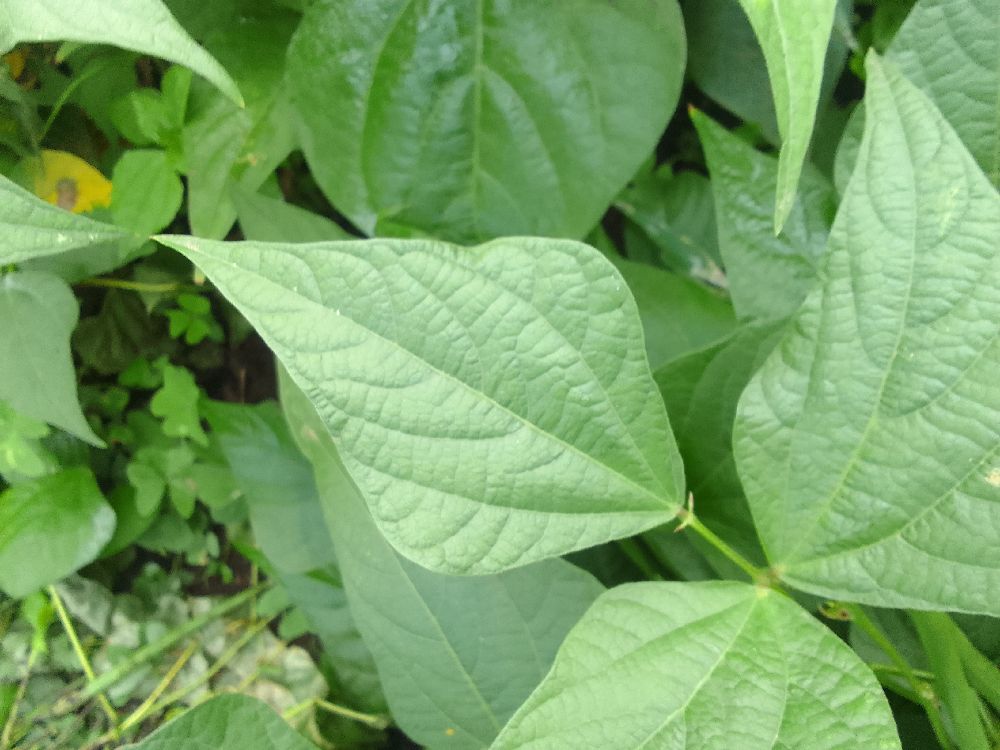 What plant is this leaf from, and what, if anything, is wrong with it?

common bean, healthy
